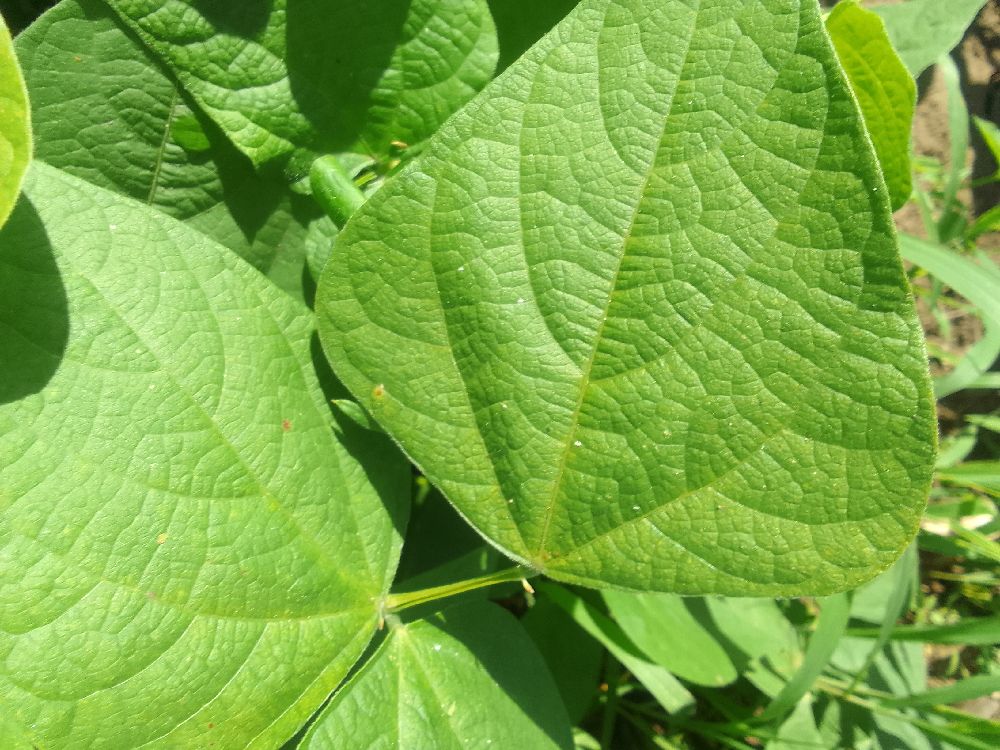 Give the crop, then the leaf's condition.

common bean, healthy
